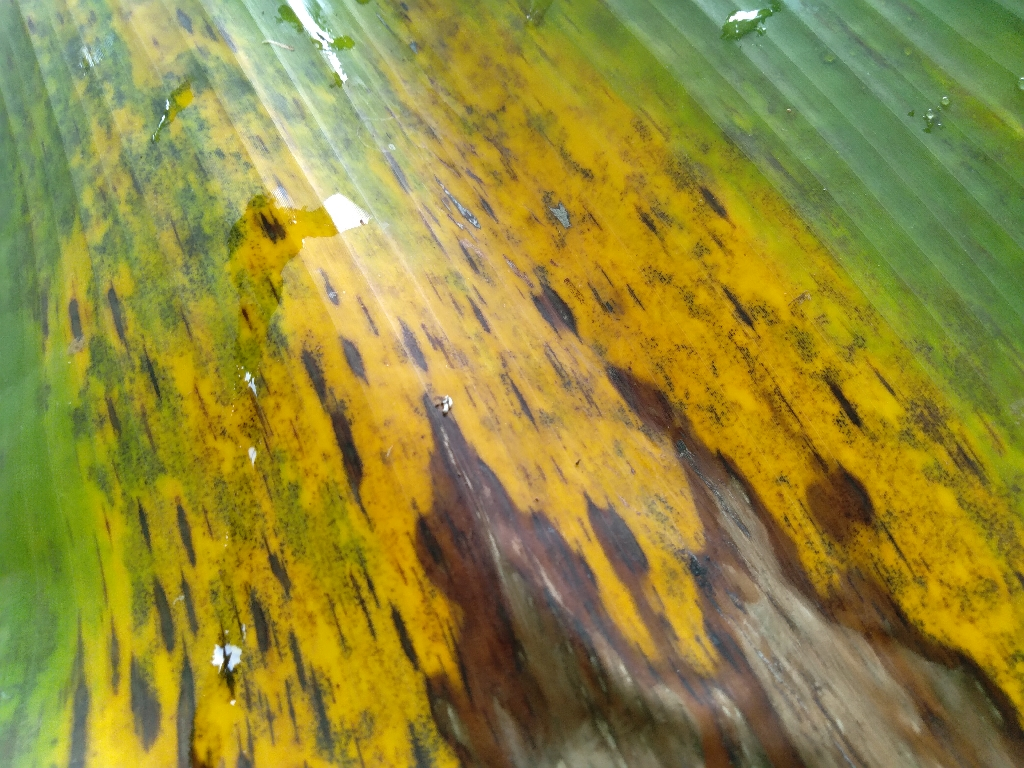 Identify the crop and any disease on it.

banana, black sigatoka
